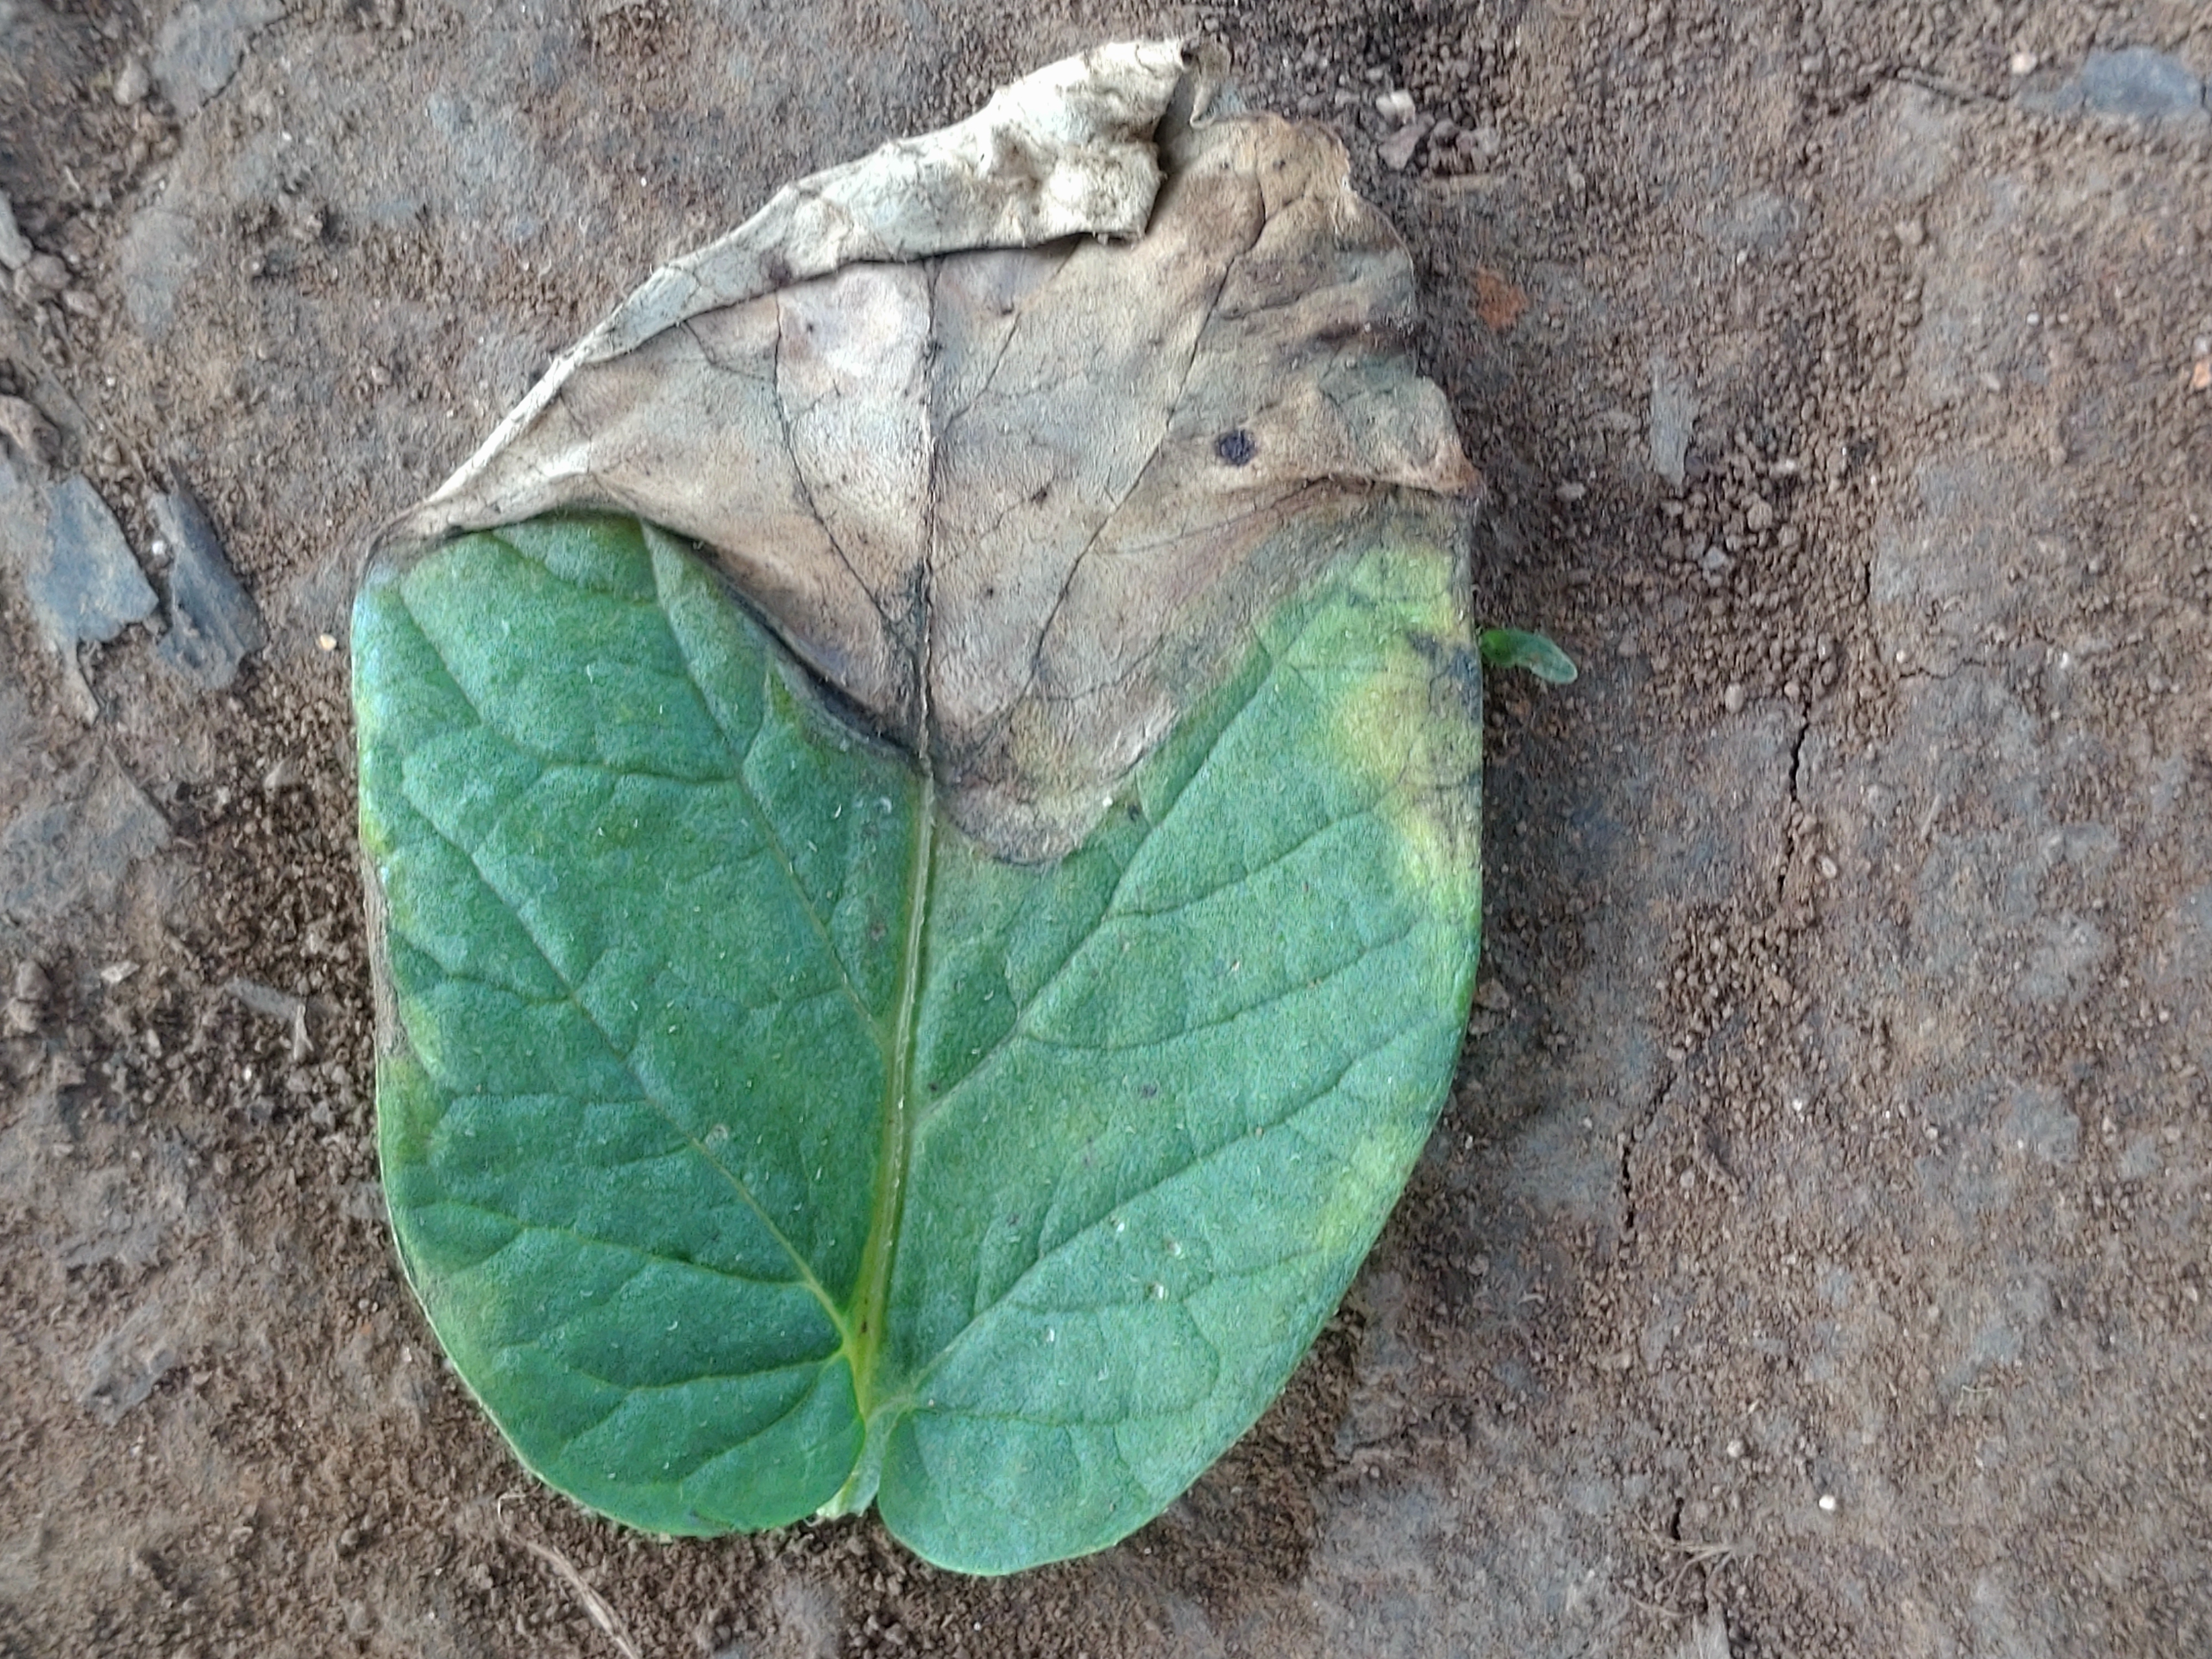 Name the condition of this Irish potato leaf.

early blight
